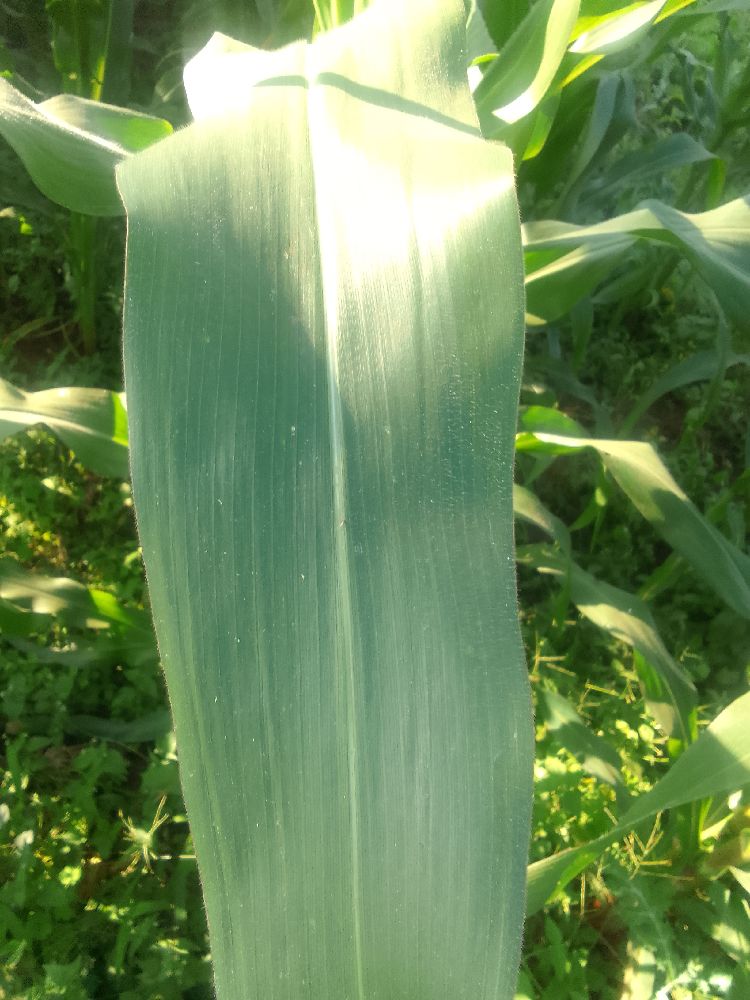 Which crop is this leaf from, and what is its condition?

maize, healthy
